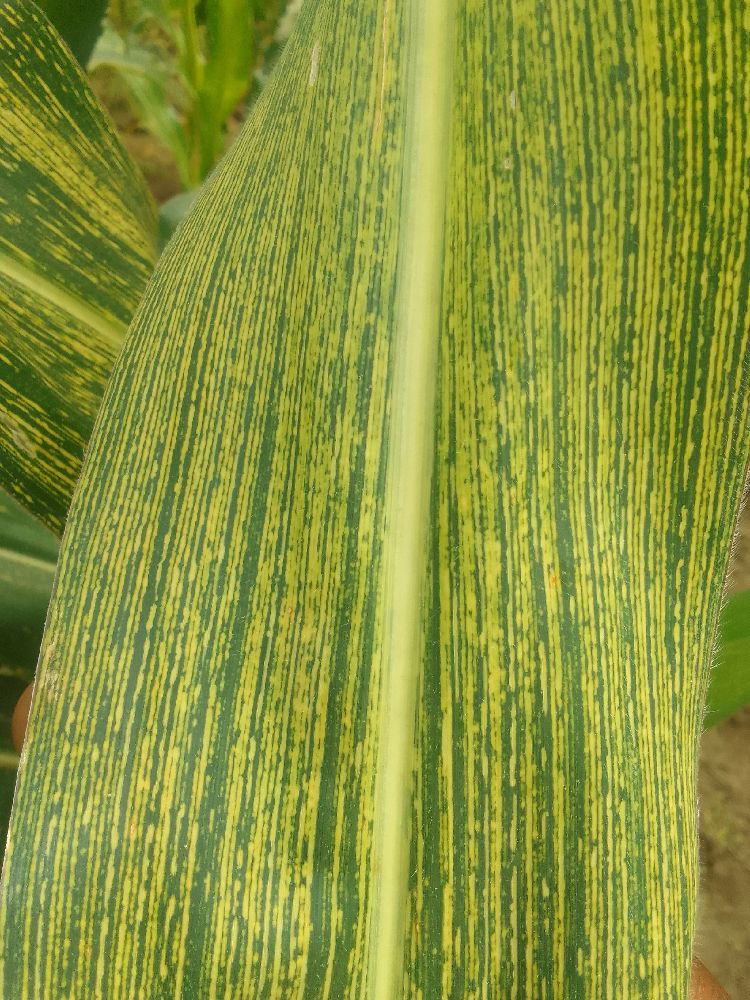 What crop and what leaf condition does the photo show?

maize, maize streak virus
